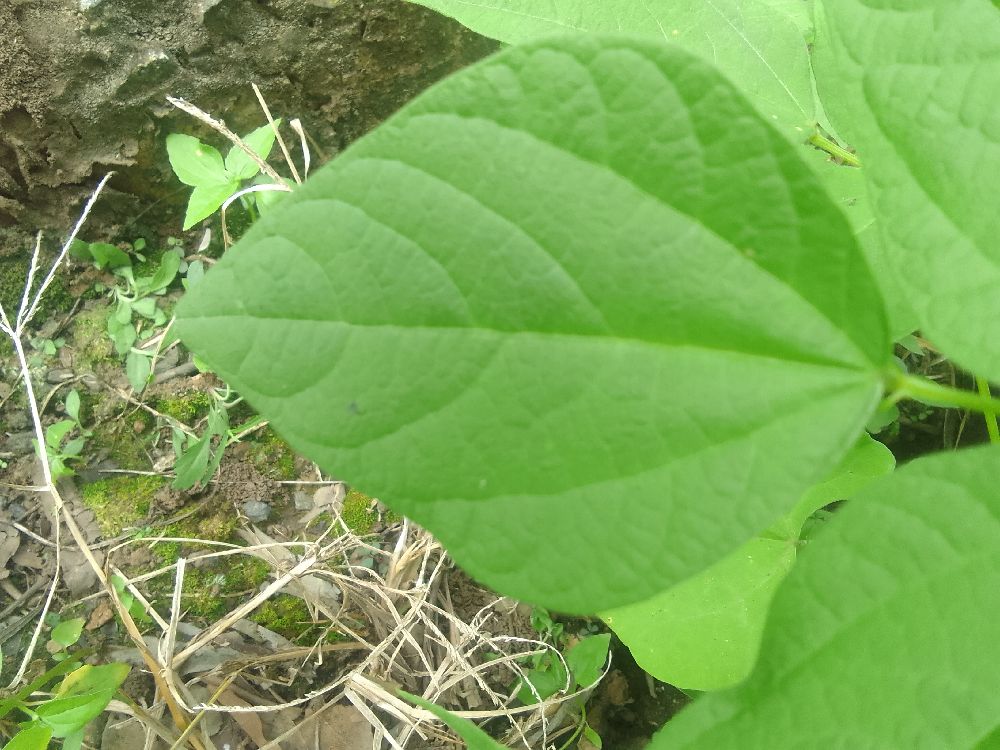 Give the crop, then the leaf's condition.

common bean, healthy
